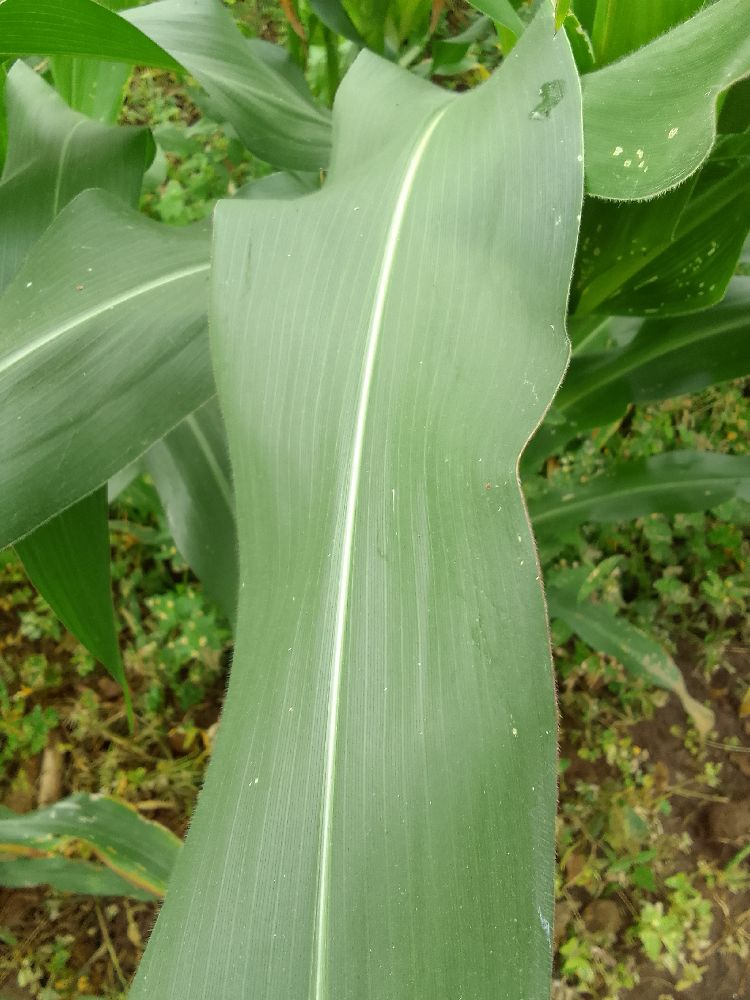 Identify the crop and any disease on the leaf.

maize, healthy
